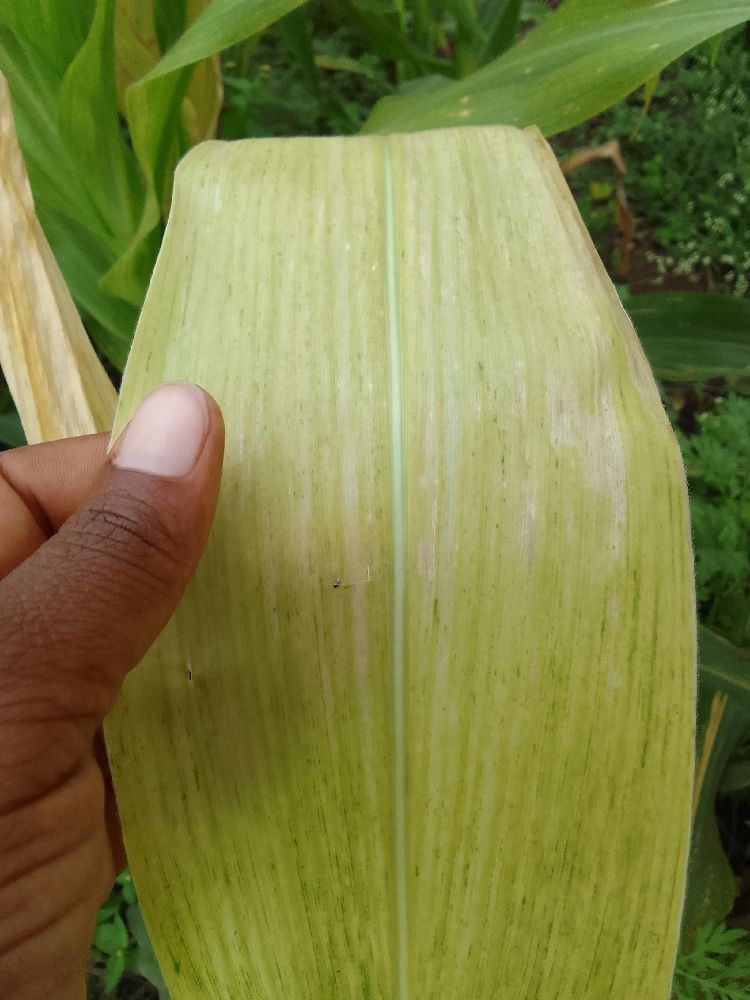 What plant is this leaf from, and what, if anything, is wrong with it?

maize, maize lethal necrosis
